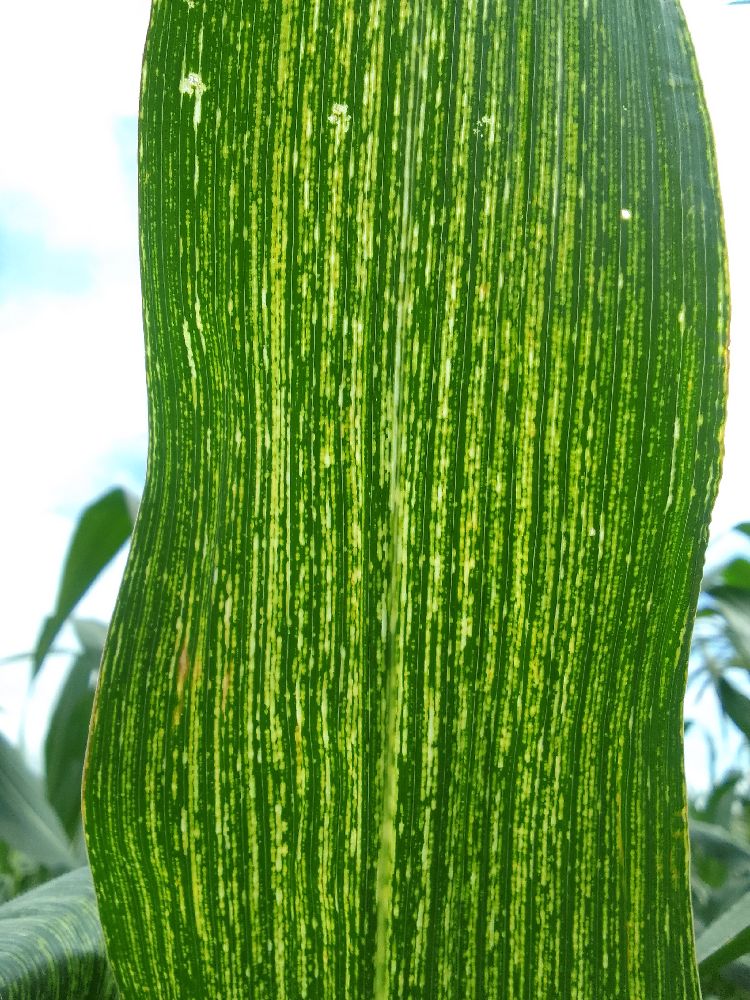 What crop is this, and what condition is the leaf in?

maize, maize streak virus
